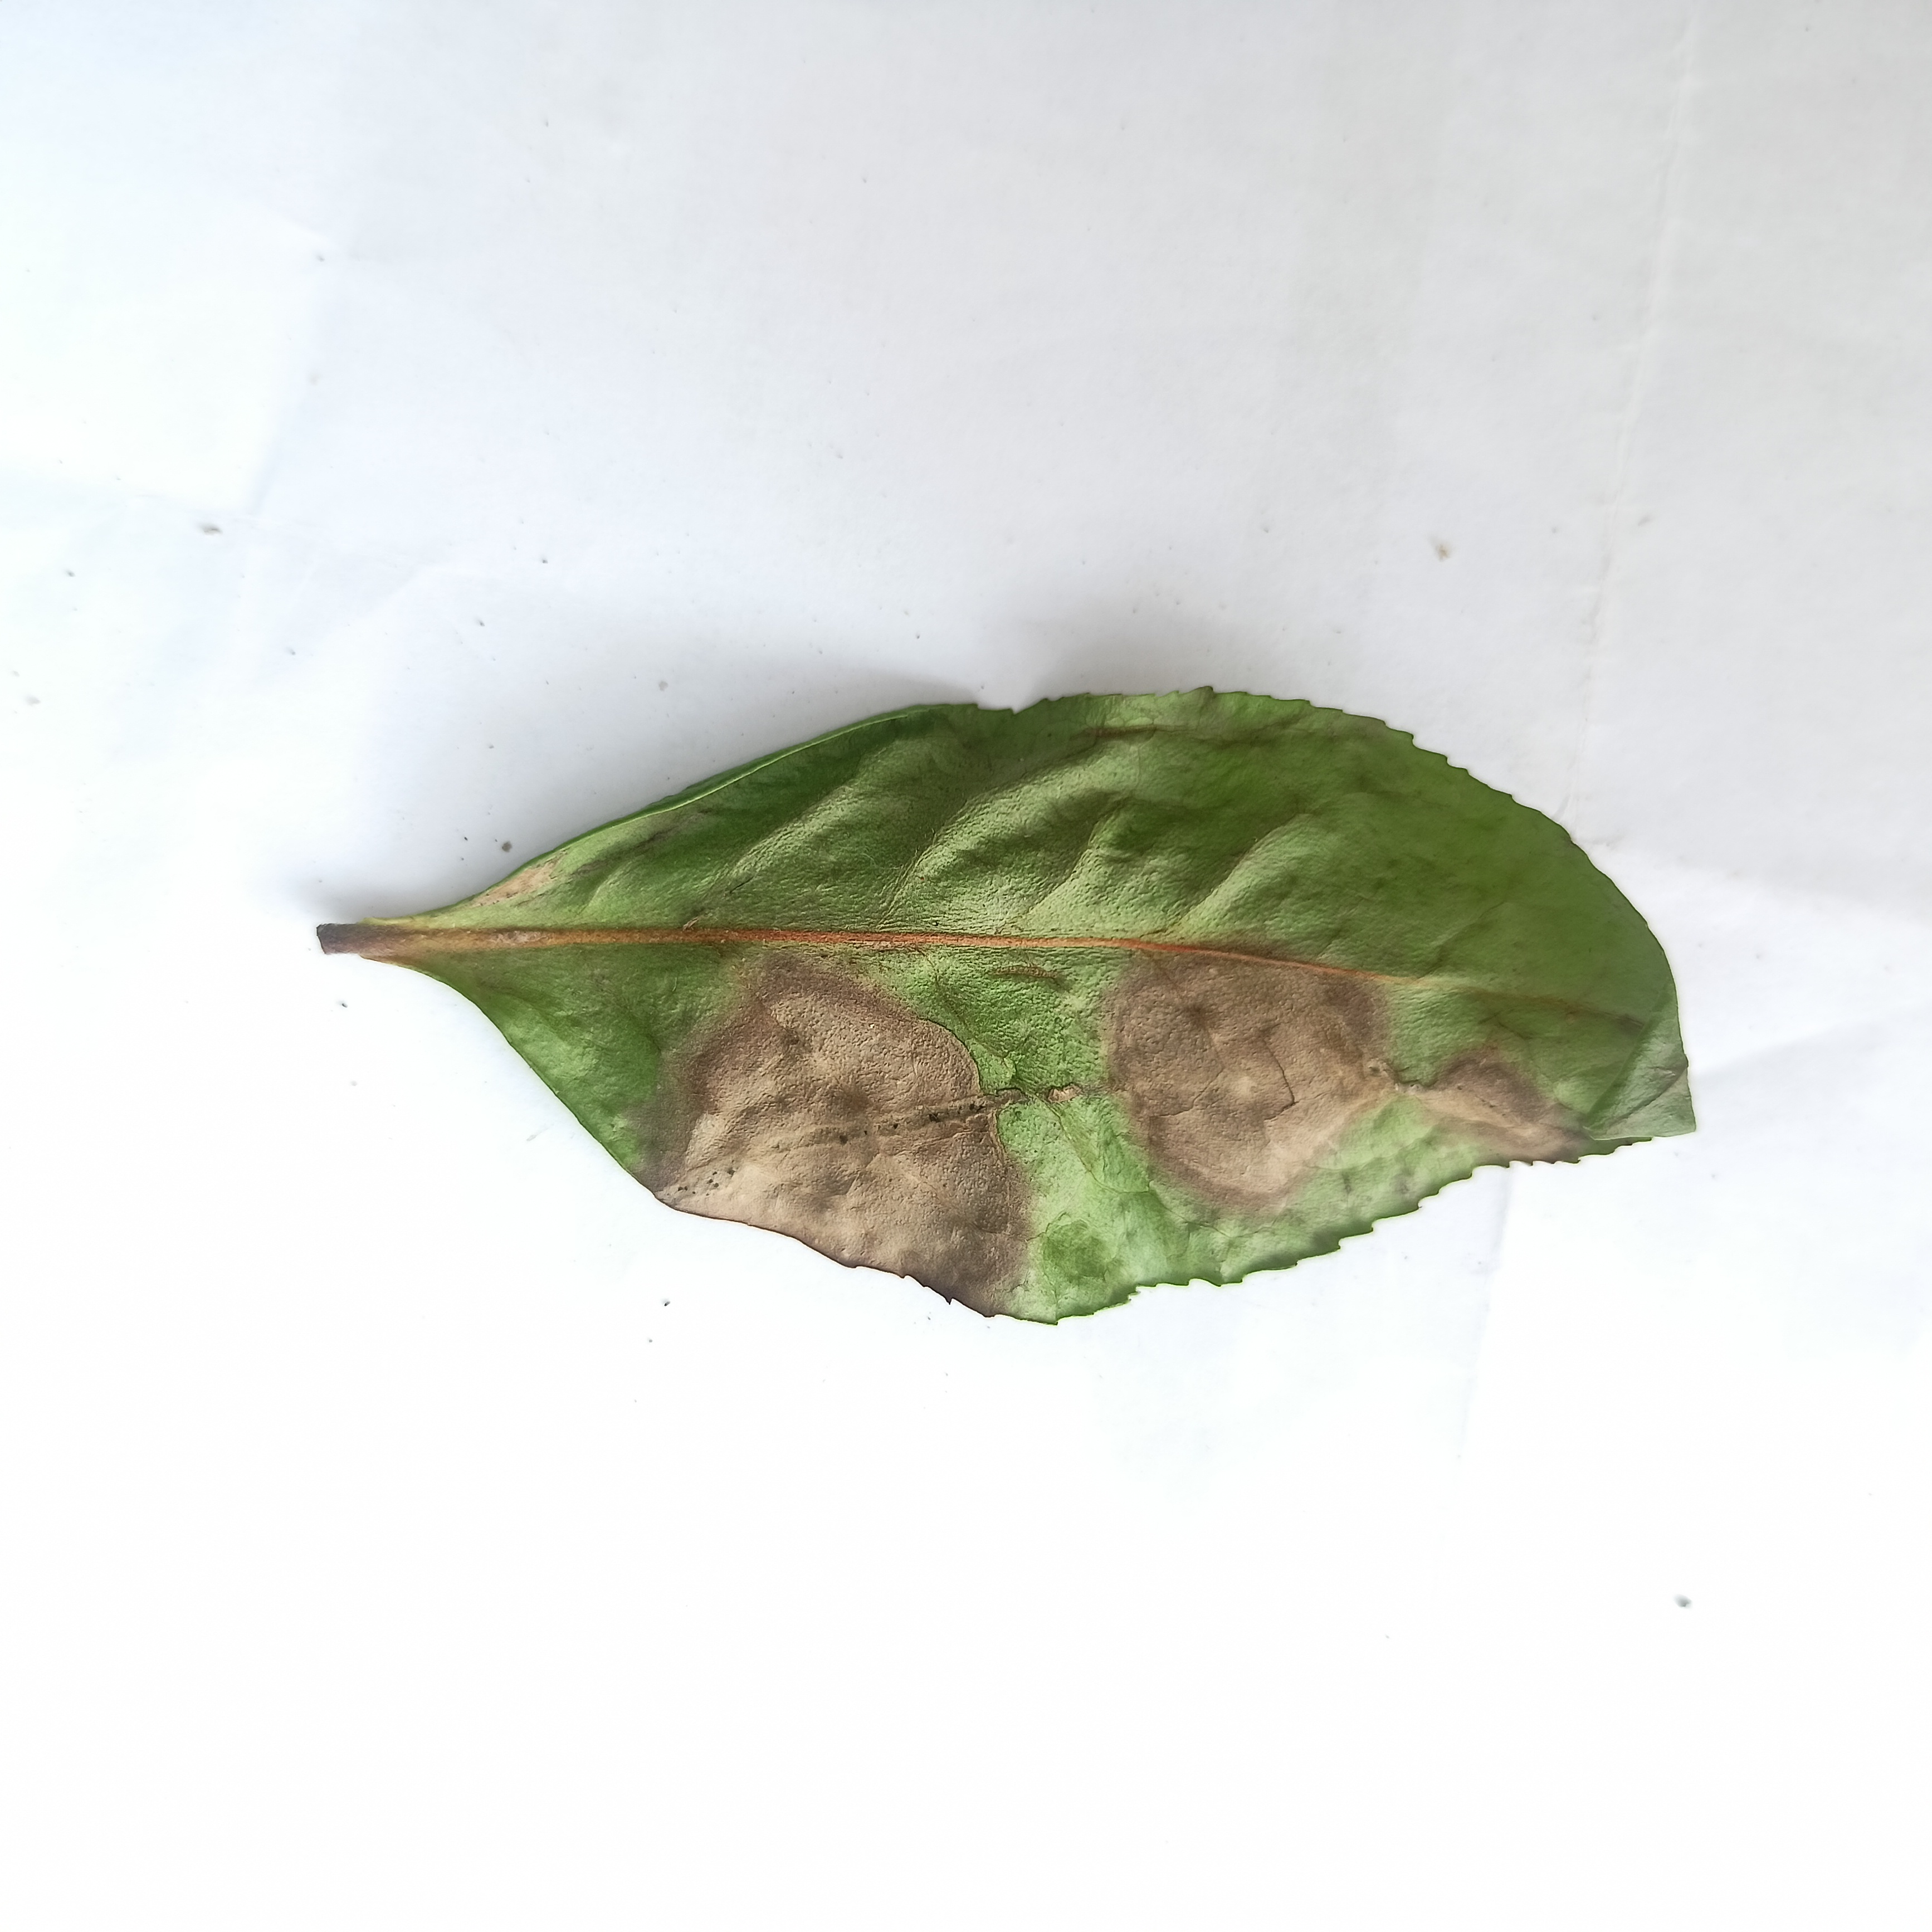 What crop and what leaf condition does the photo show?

tea, brown blight
